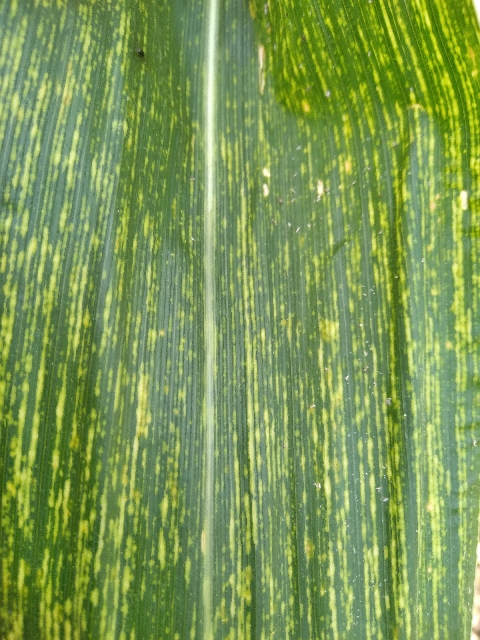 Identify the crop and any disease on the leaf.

maize, maize streak virus
